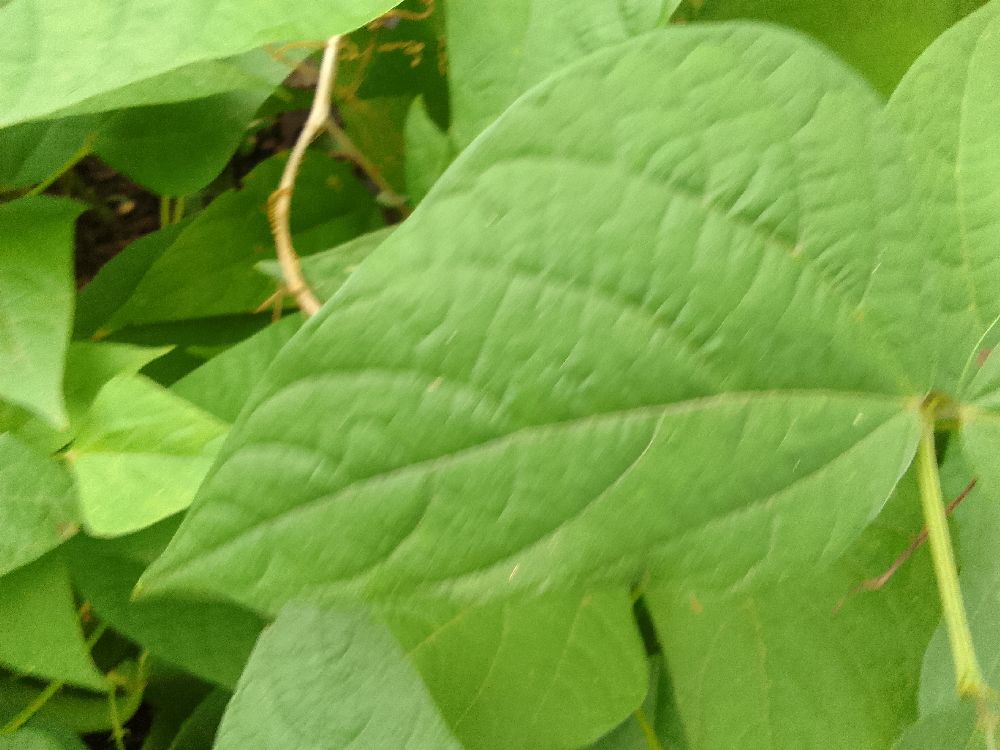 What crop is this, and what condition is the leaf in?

common bean, healthy
